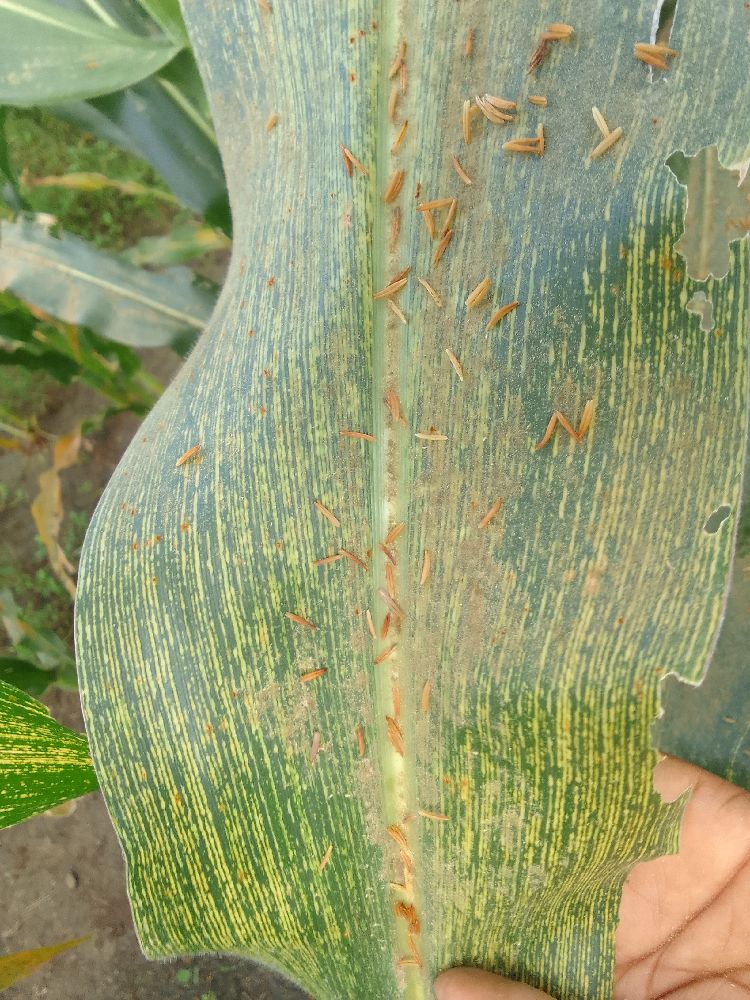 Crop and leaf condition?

maize, maize streak virus
